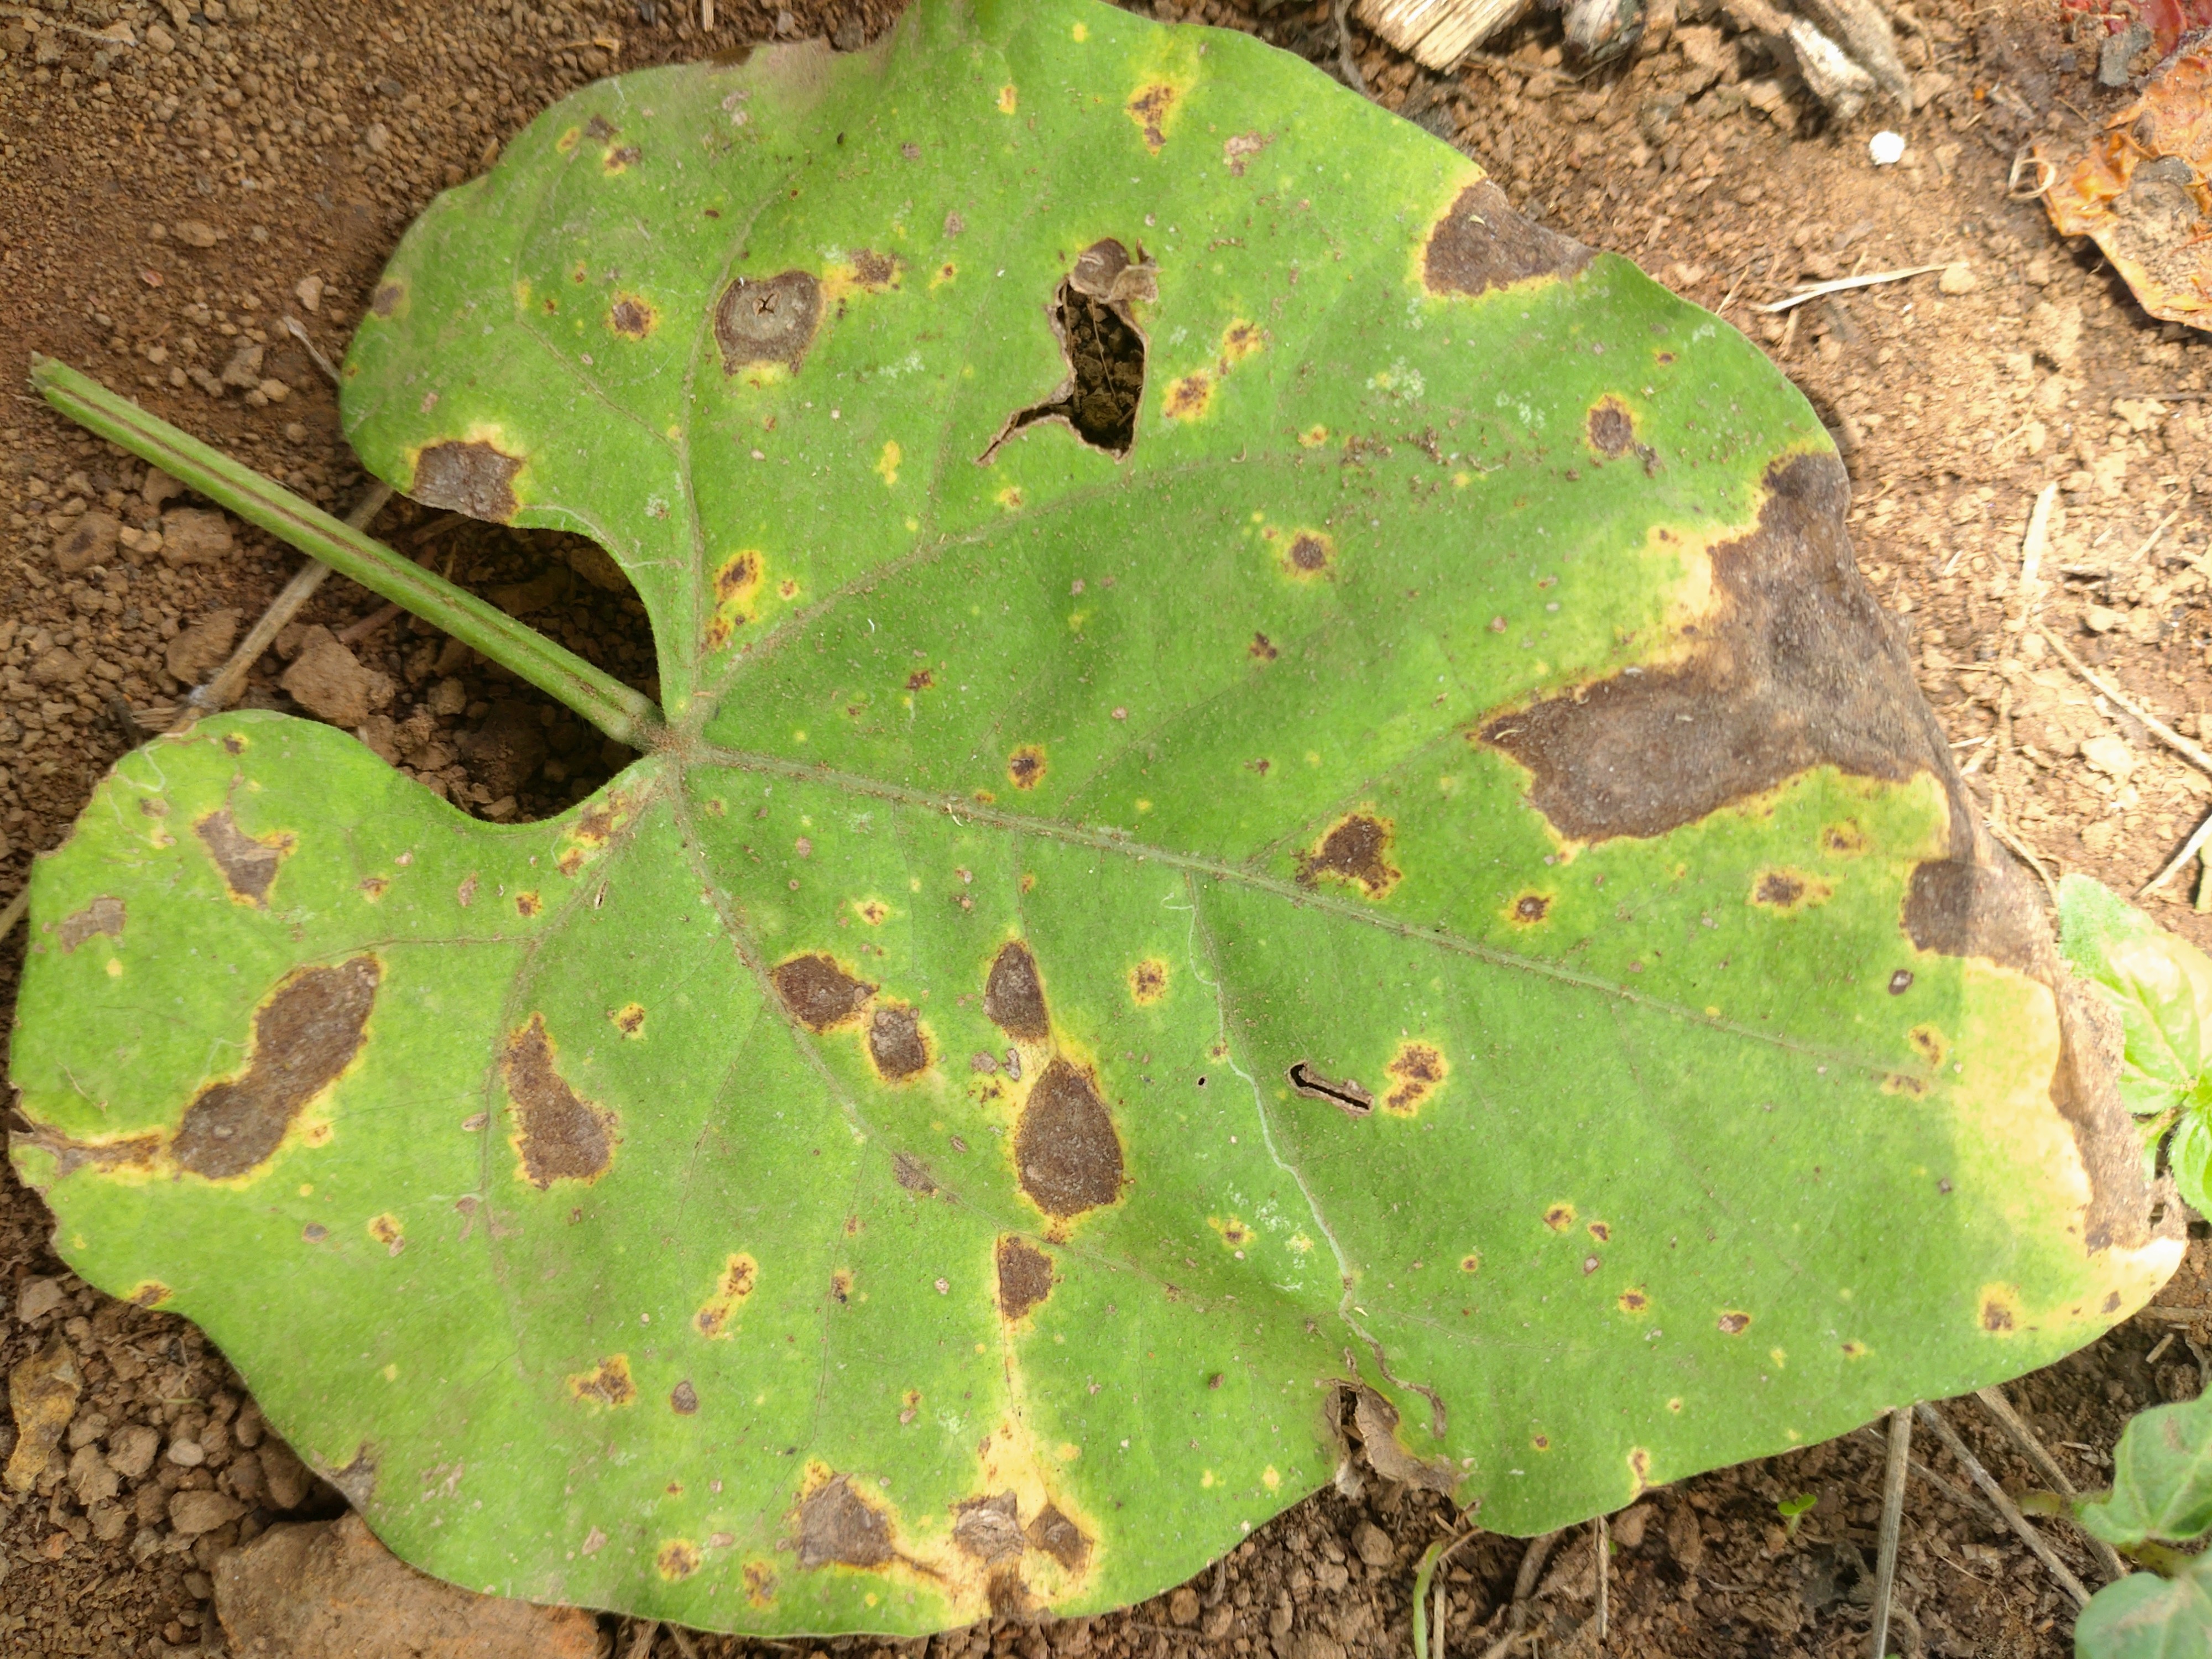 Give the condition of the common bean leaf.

rust
